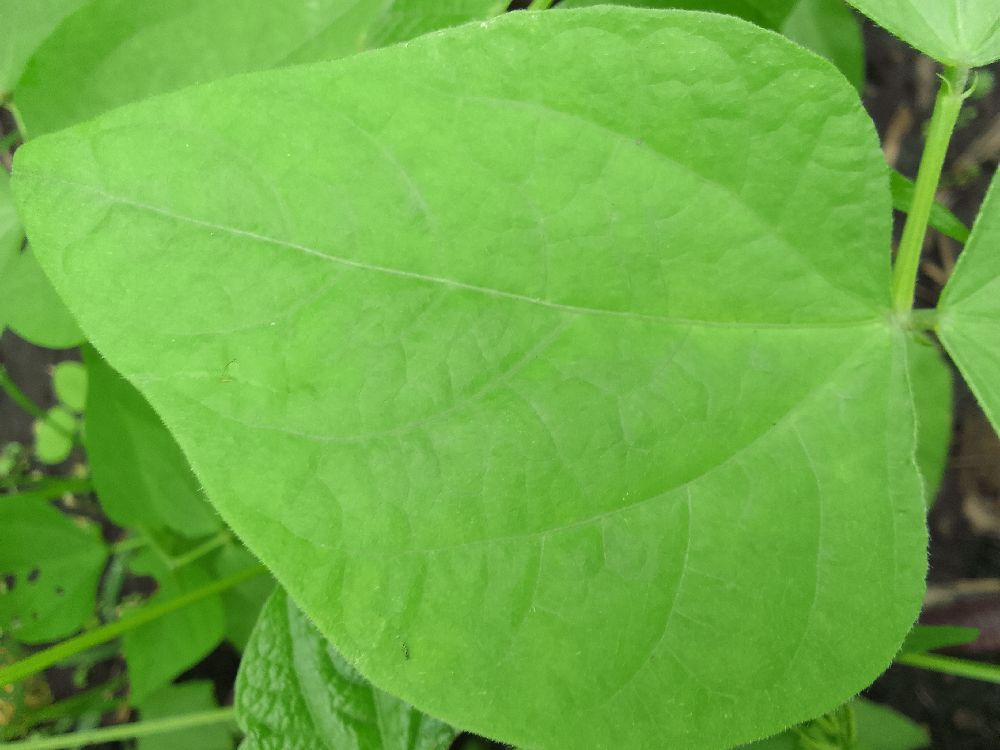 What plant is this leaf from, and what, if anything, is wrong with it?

common bean, healthy
